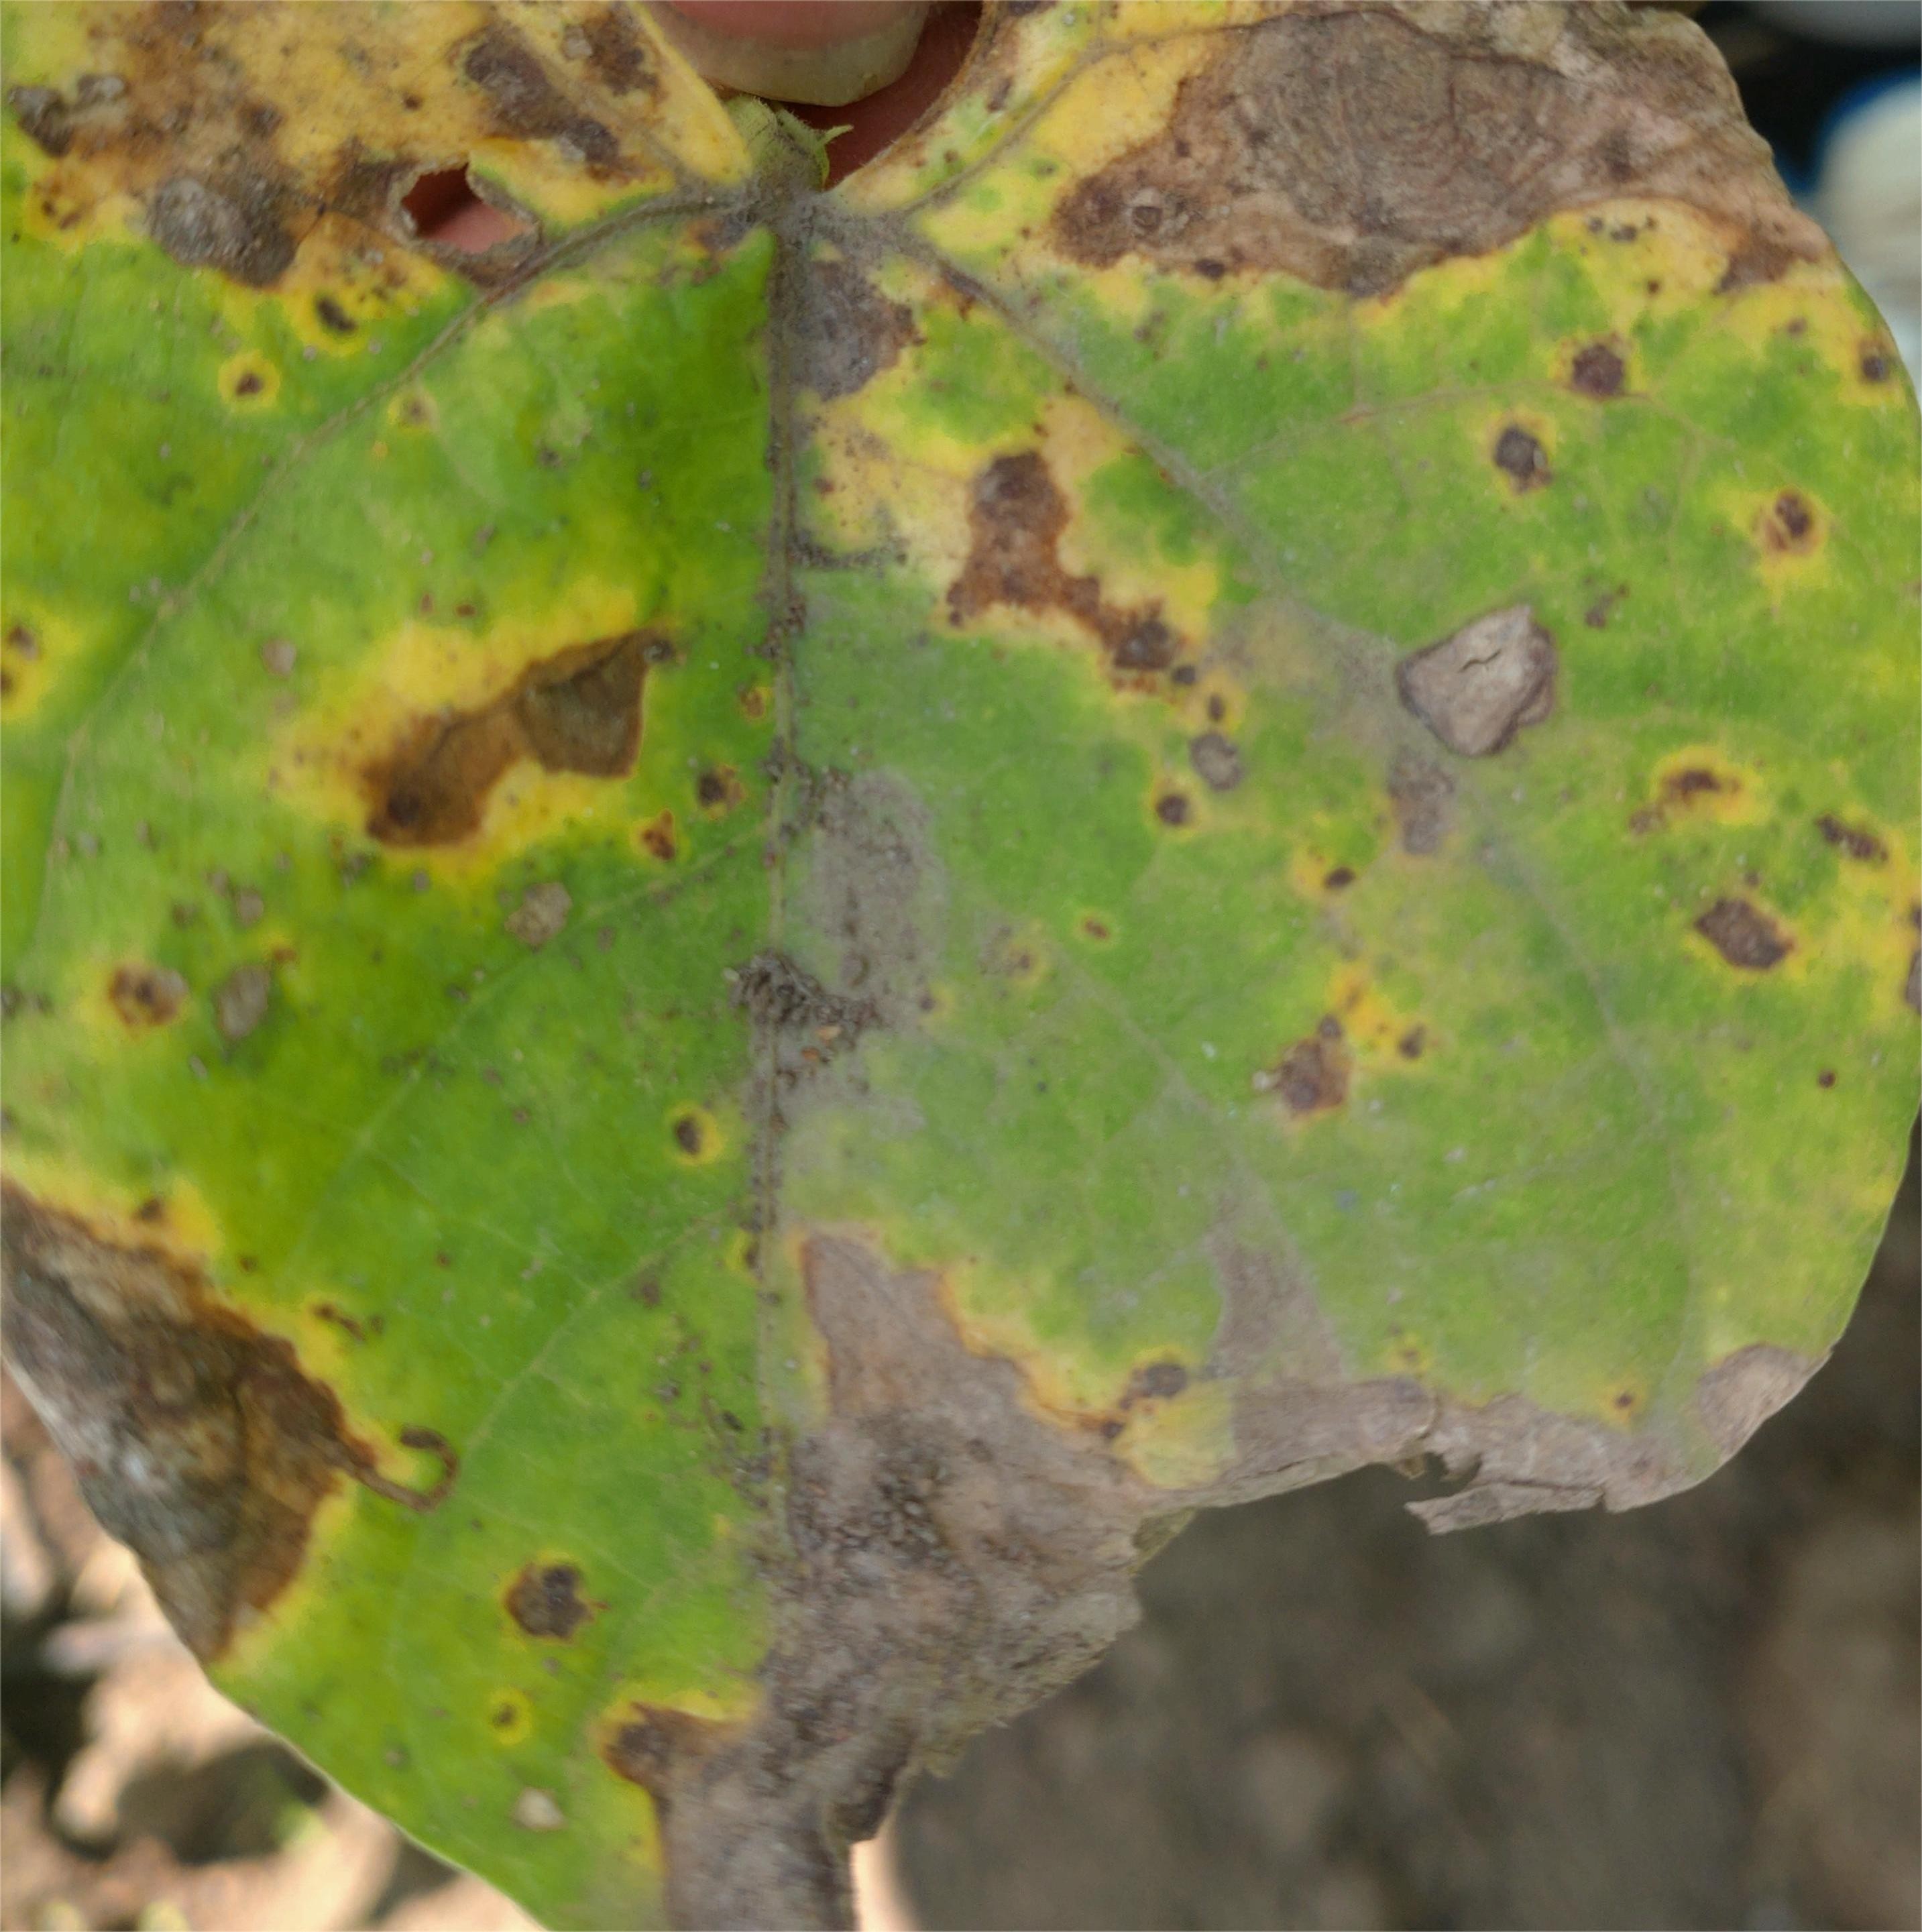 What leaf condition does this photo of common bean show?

rust
